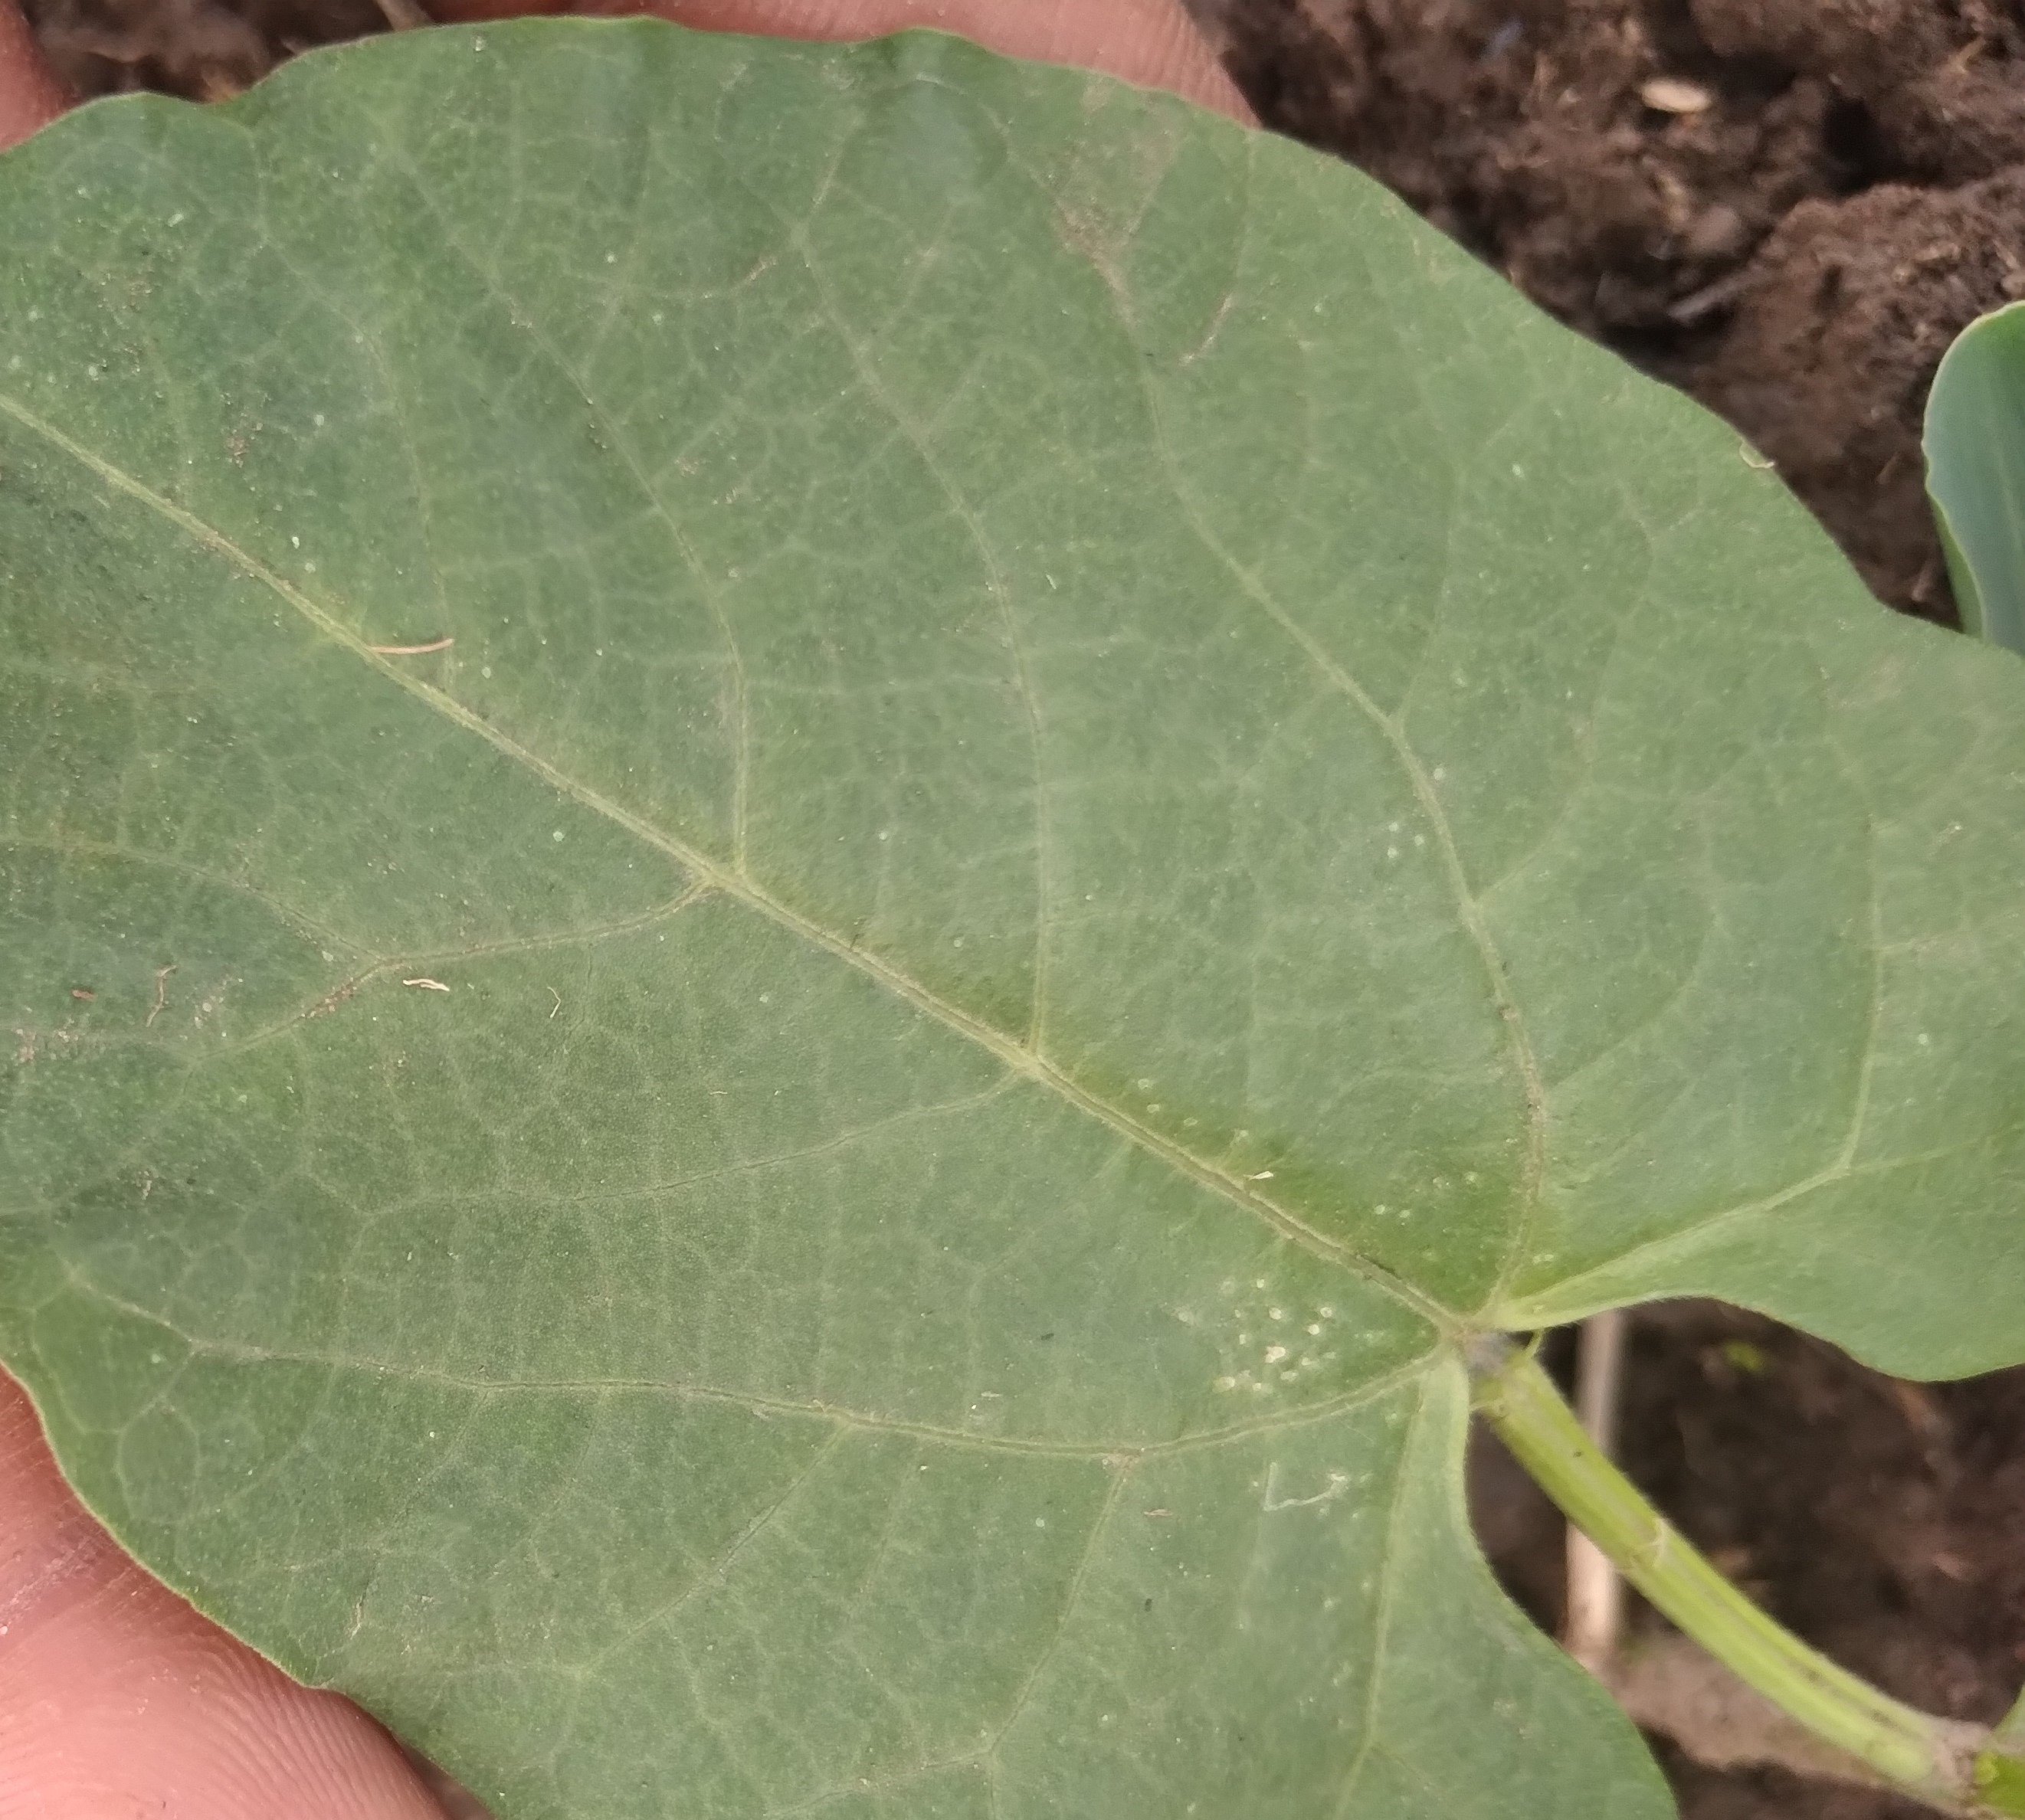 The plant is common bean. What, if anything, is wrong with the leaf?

healthy
